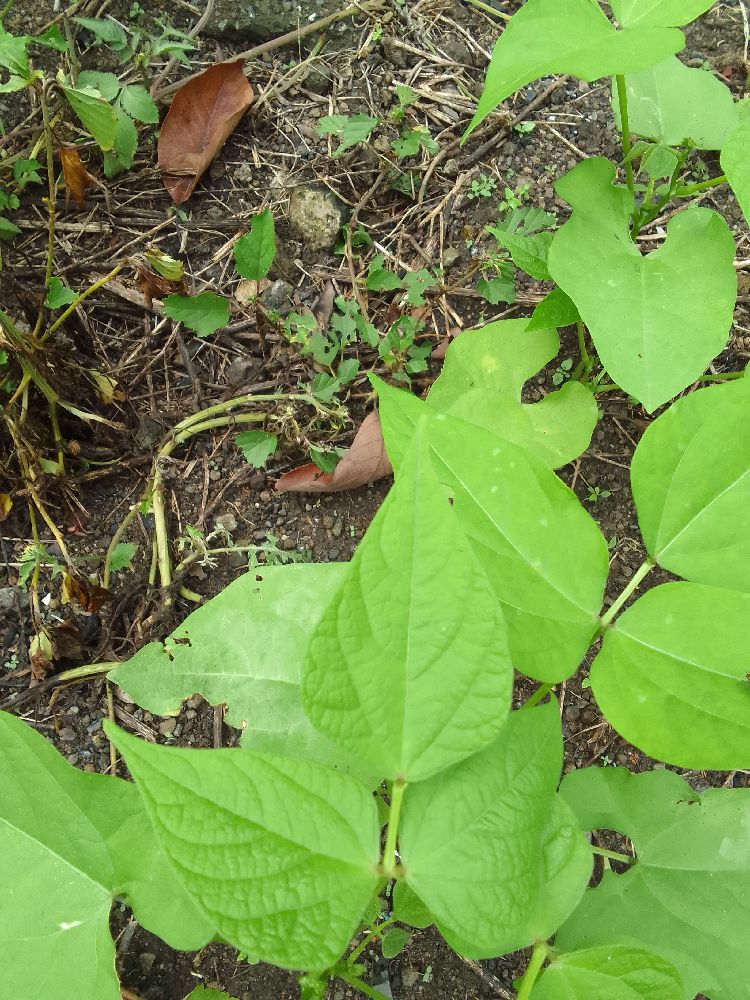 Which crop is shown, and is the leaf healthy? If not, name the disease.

common bean, healthy
